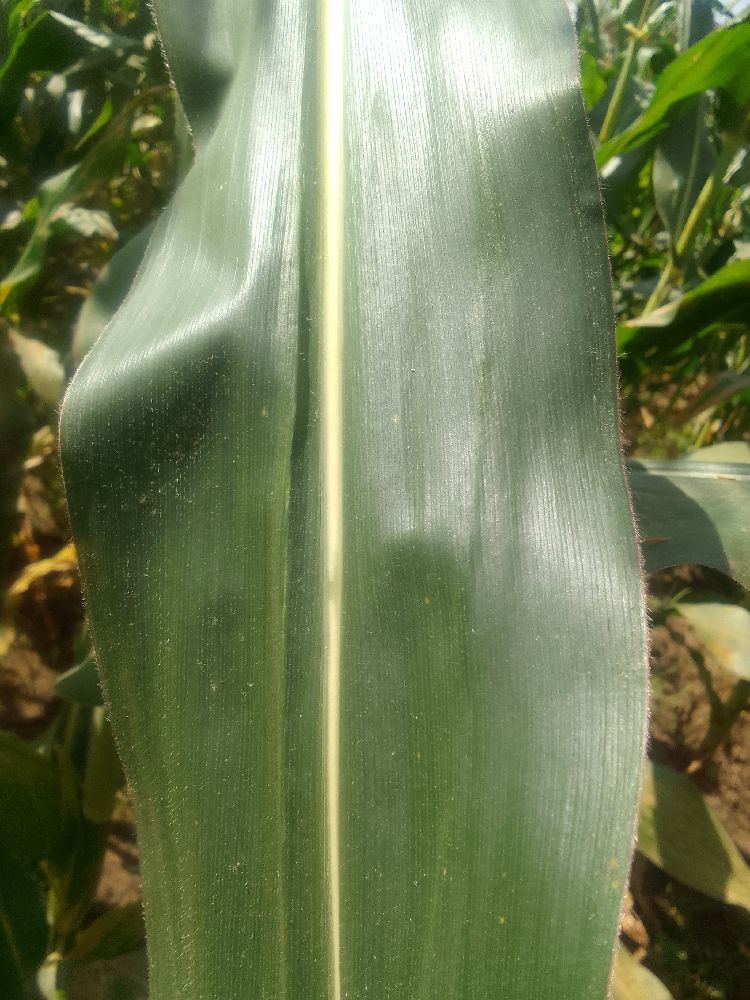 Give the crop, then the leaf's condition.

maize, healthy
